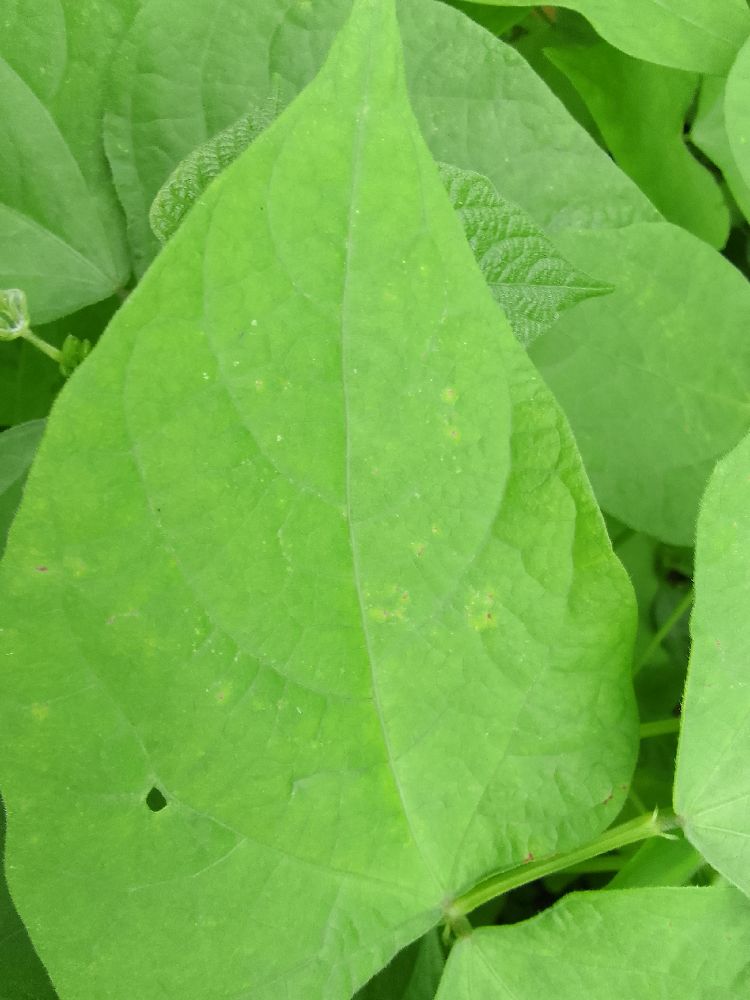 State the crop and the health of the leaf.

common bean, healthy
